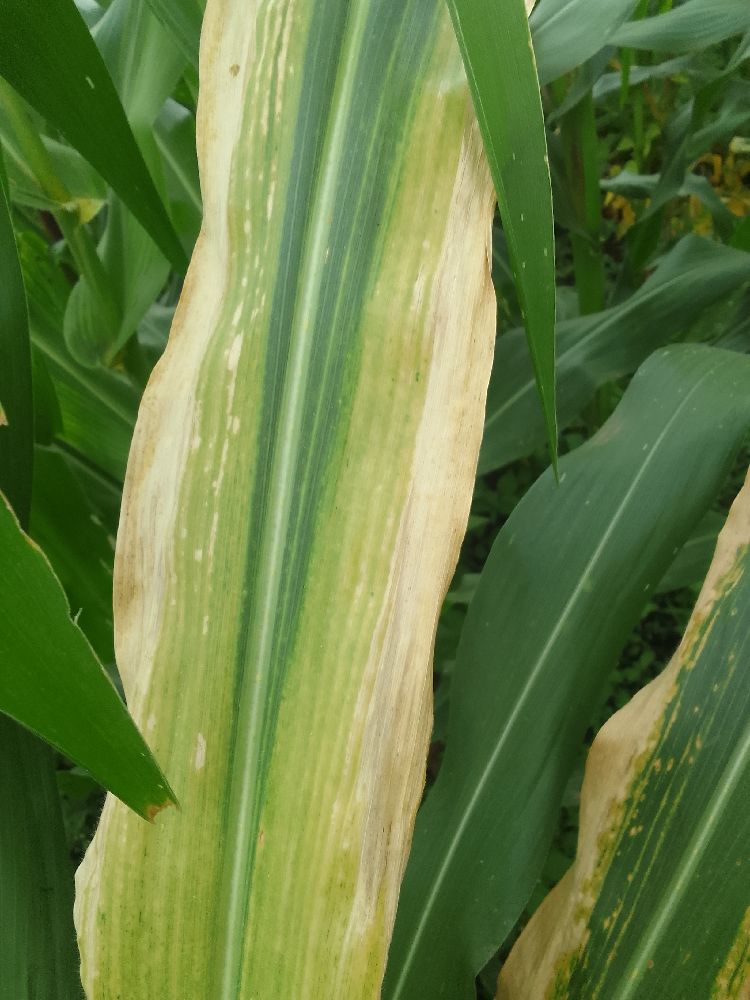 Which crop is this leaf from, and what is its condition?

maize, maize lethal necrosis
